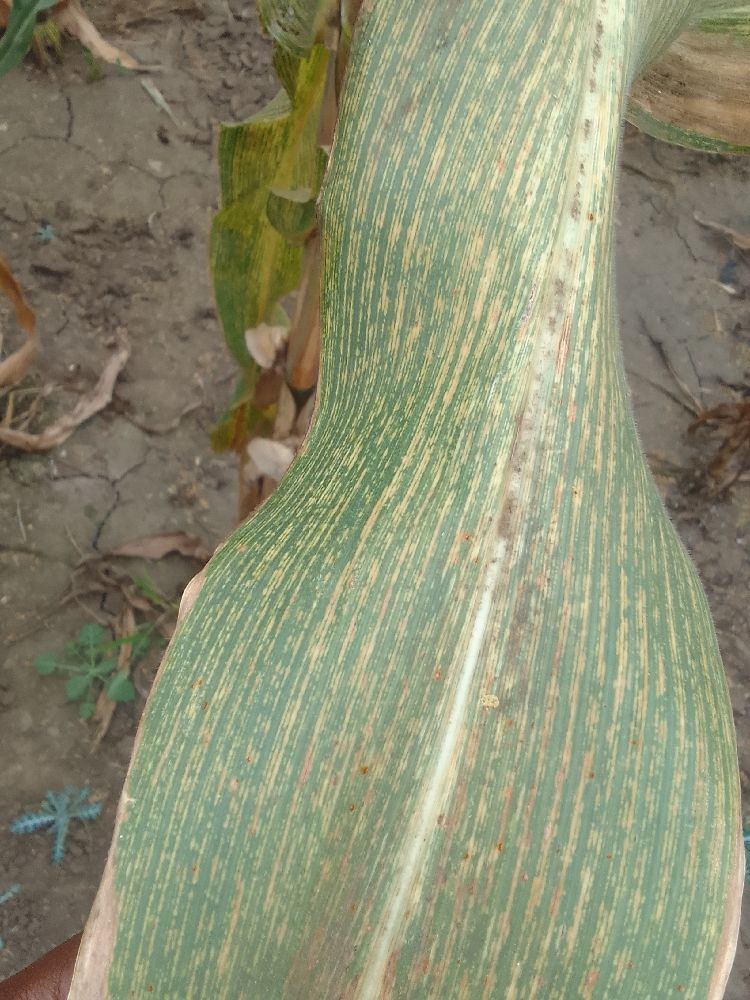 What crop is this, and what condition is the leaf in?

maize, maize streak virus
